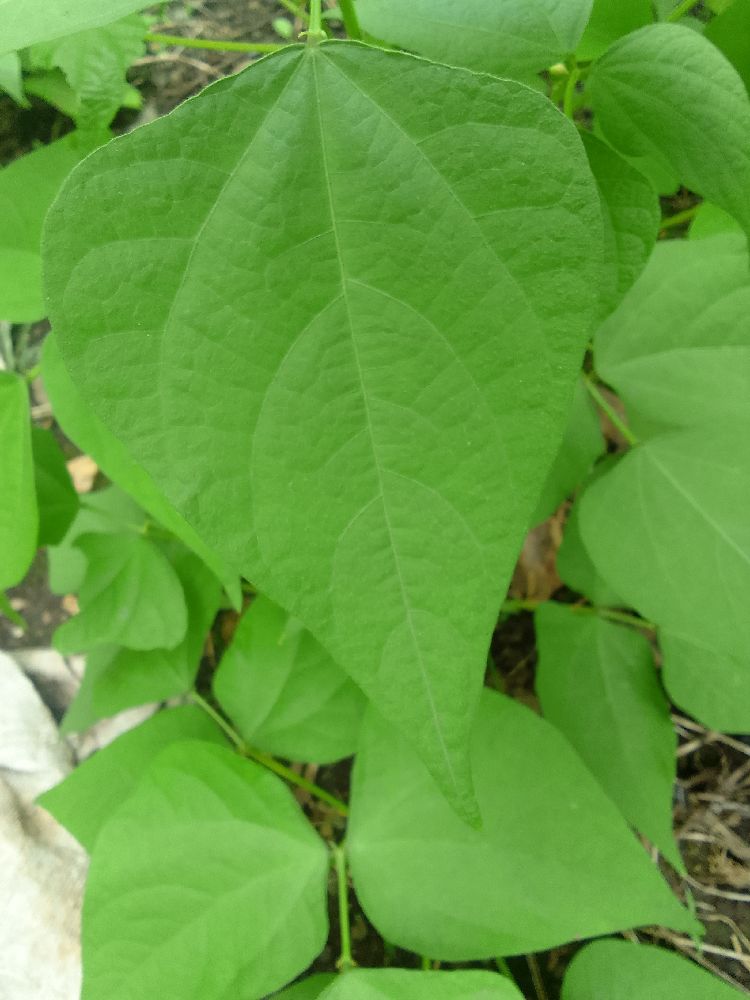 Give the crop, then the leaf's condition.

common bean, healthy
